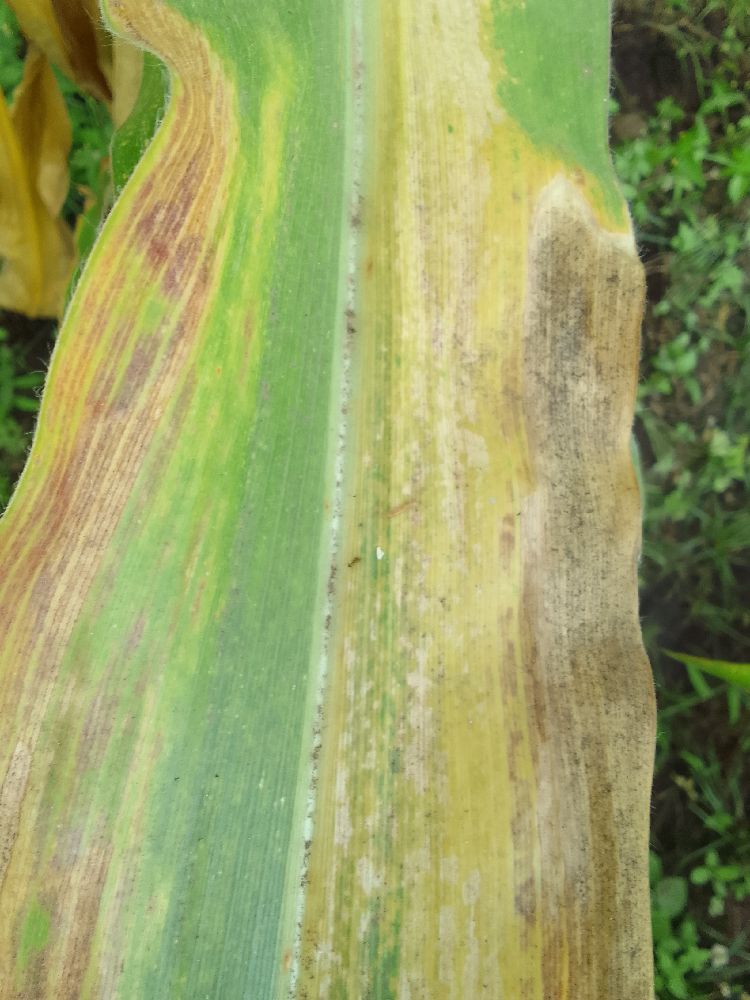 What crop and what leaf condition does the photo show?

maize, maize lethal necrosis
